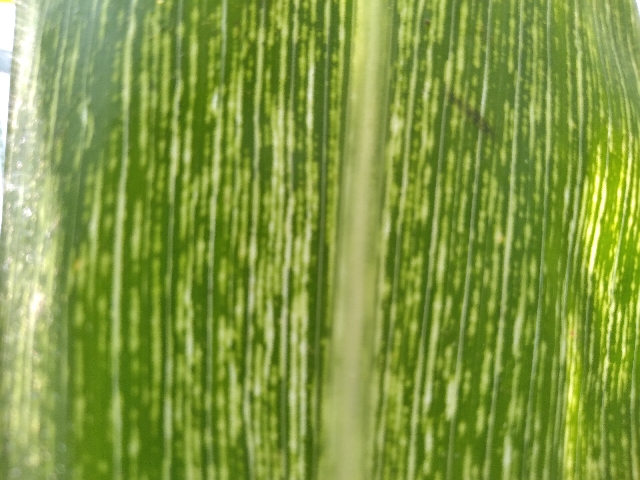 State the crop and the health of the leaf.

maize, maize streak virus
